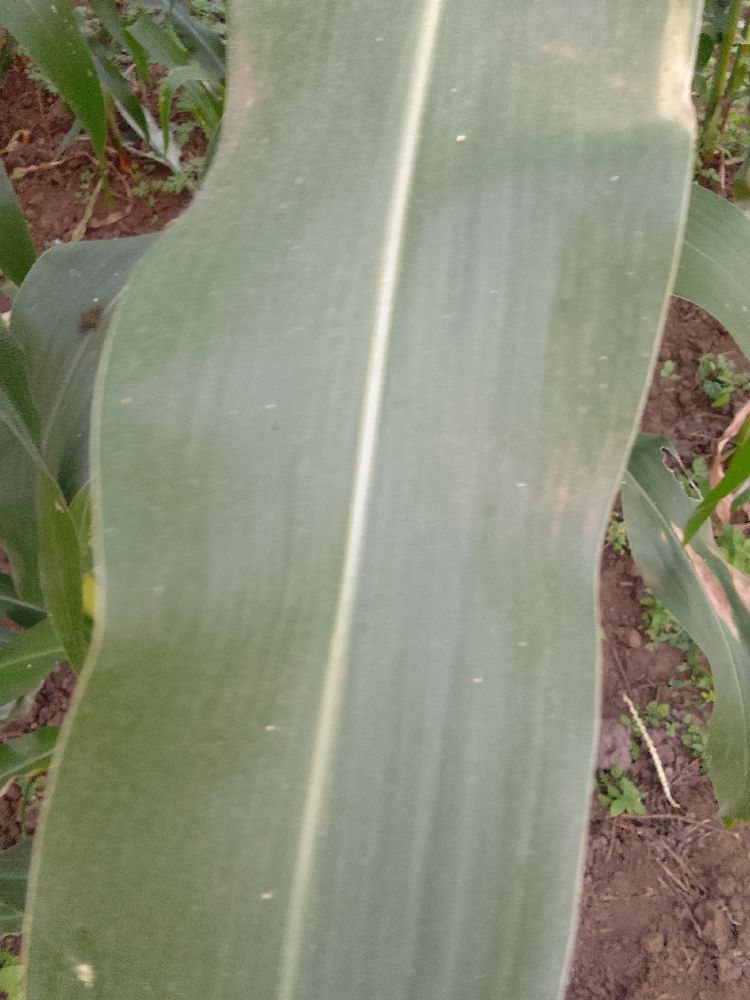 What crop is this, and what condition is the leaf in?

maize, healthy
